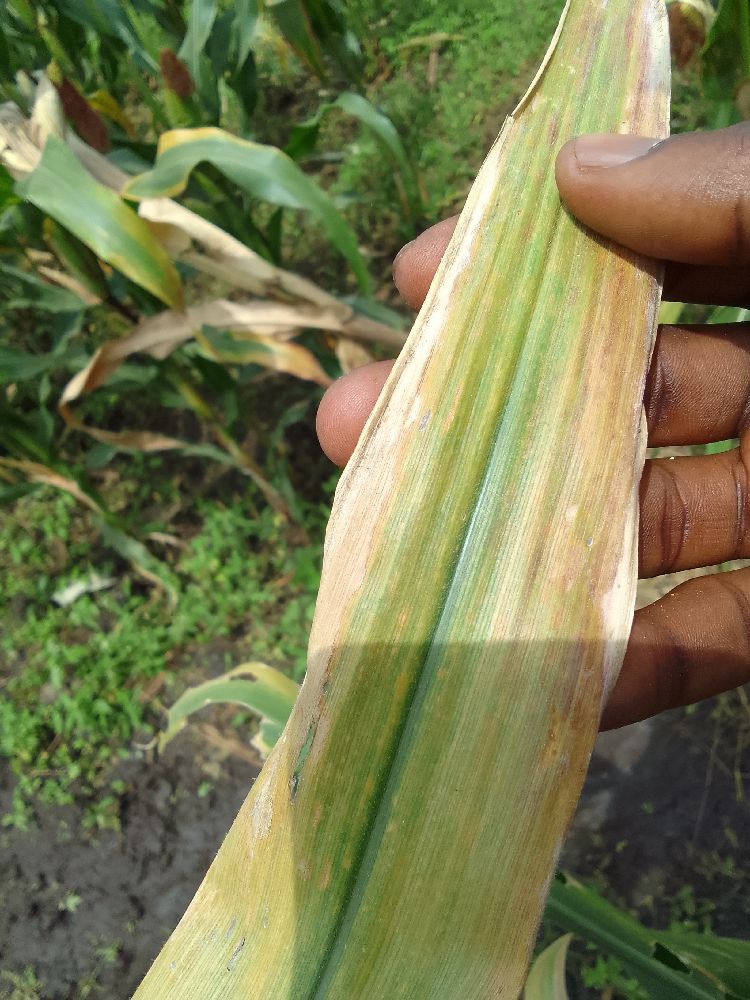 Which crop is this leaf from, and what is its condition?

maize, maize lethal necrosis
